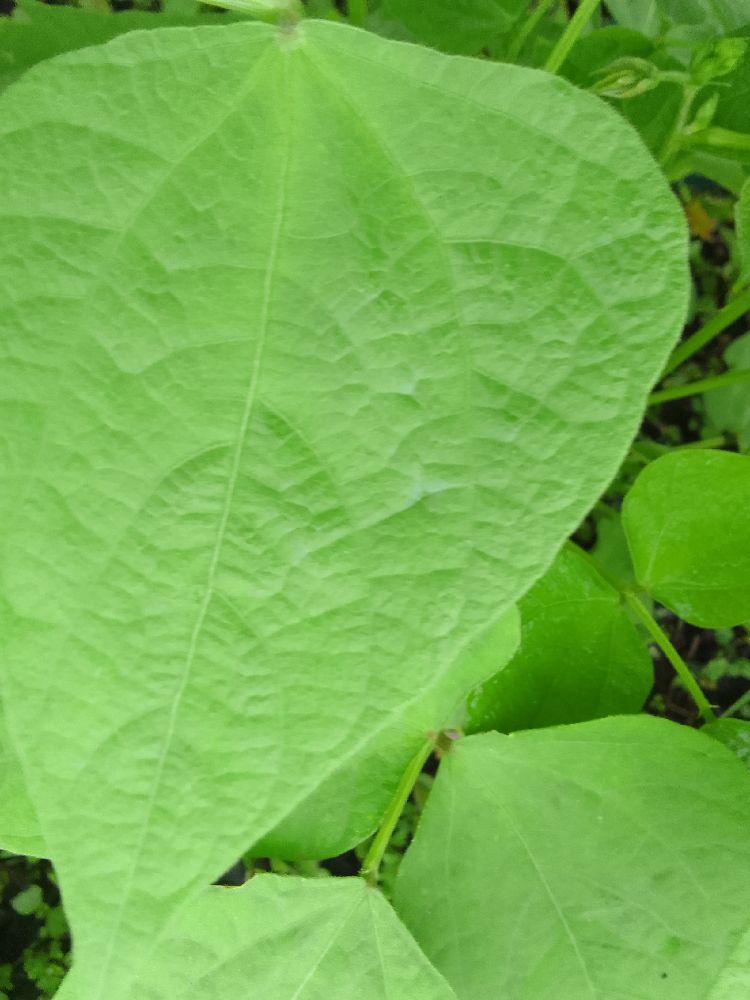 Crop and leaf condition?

common bean, healthy
